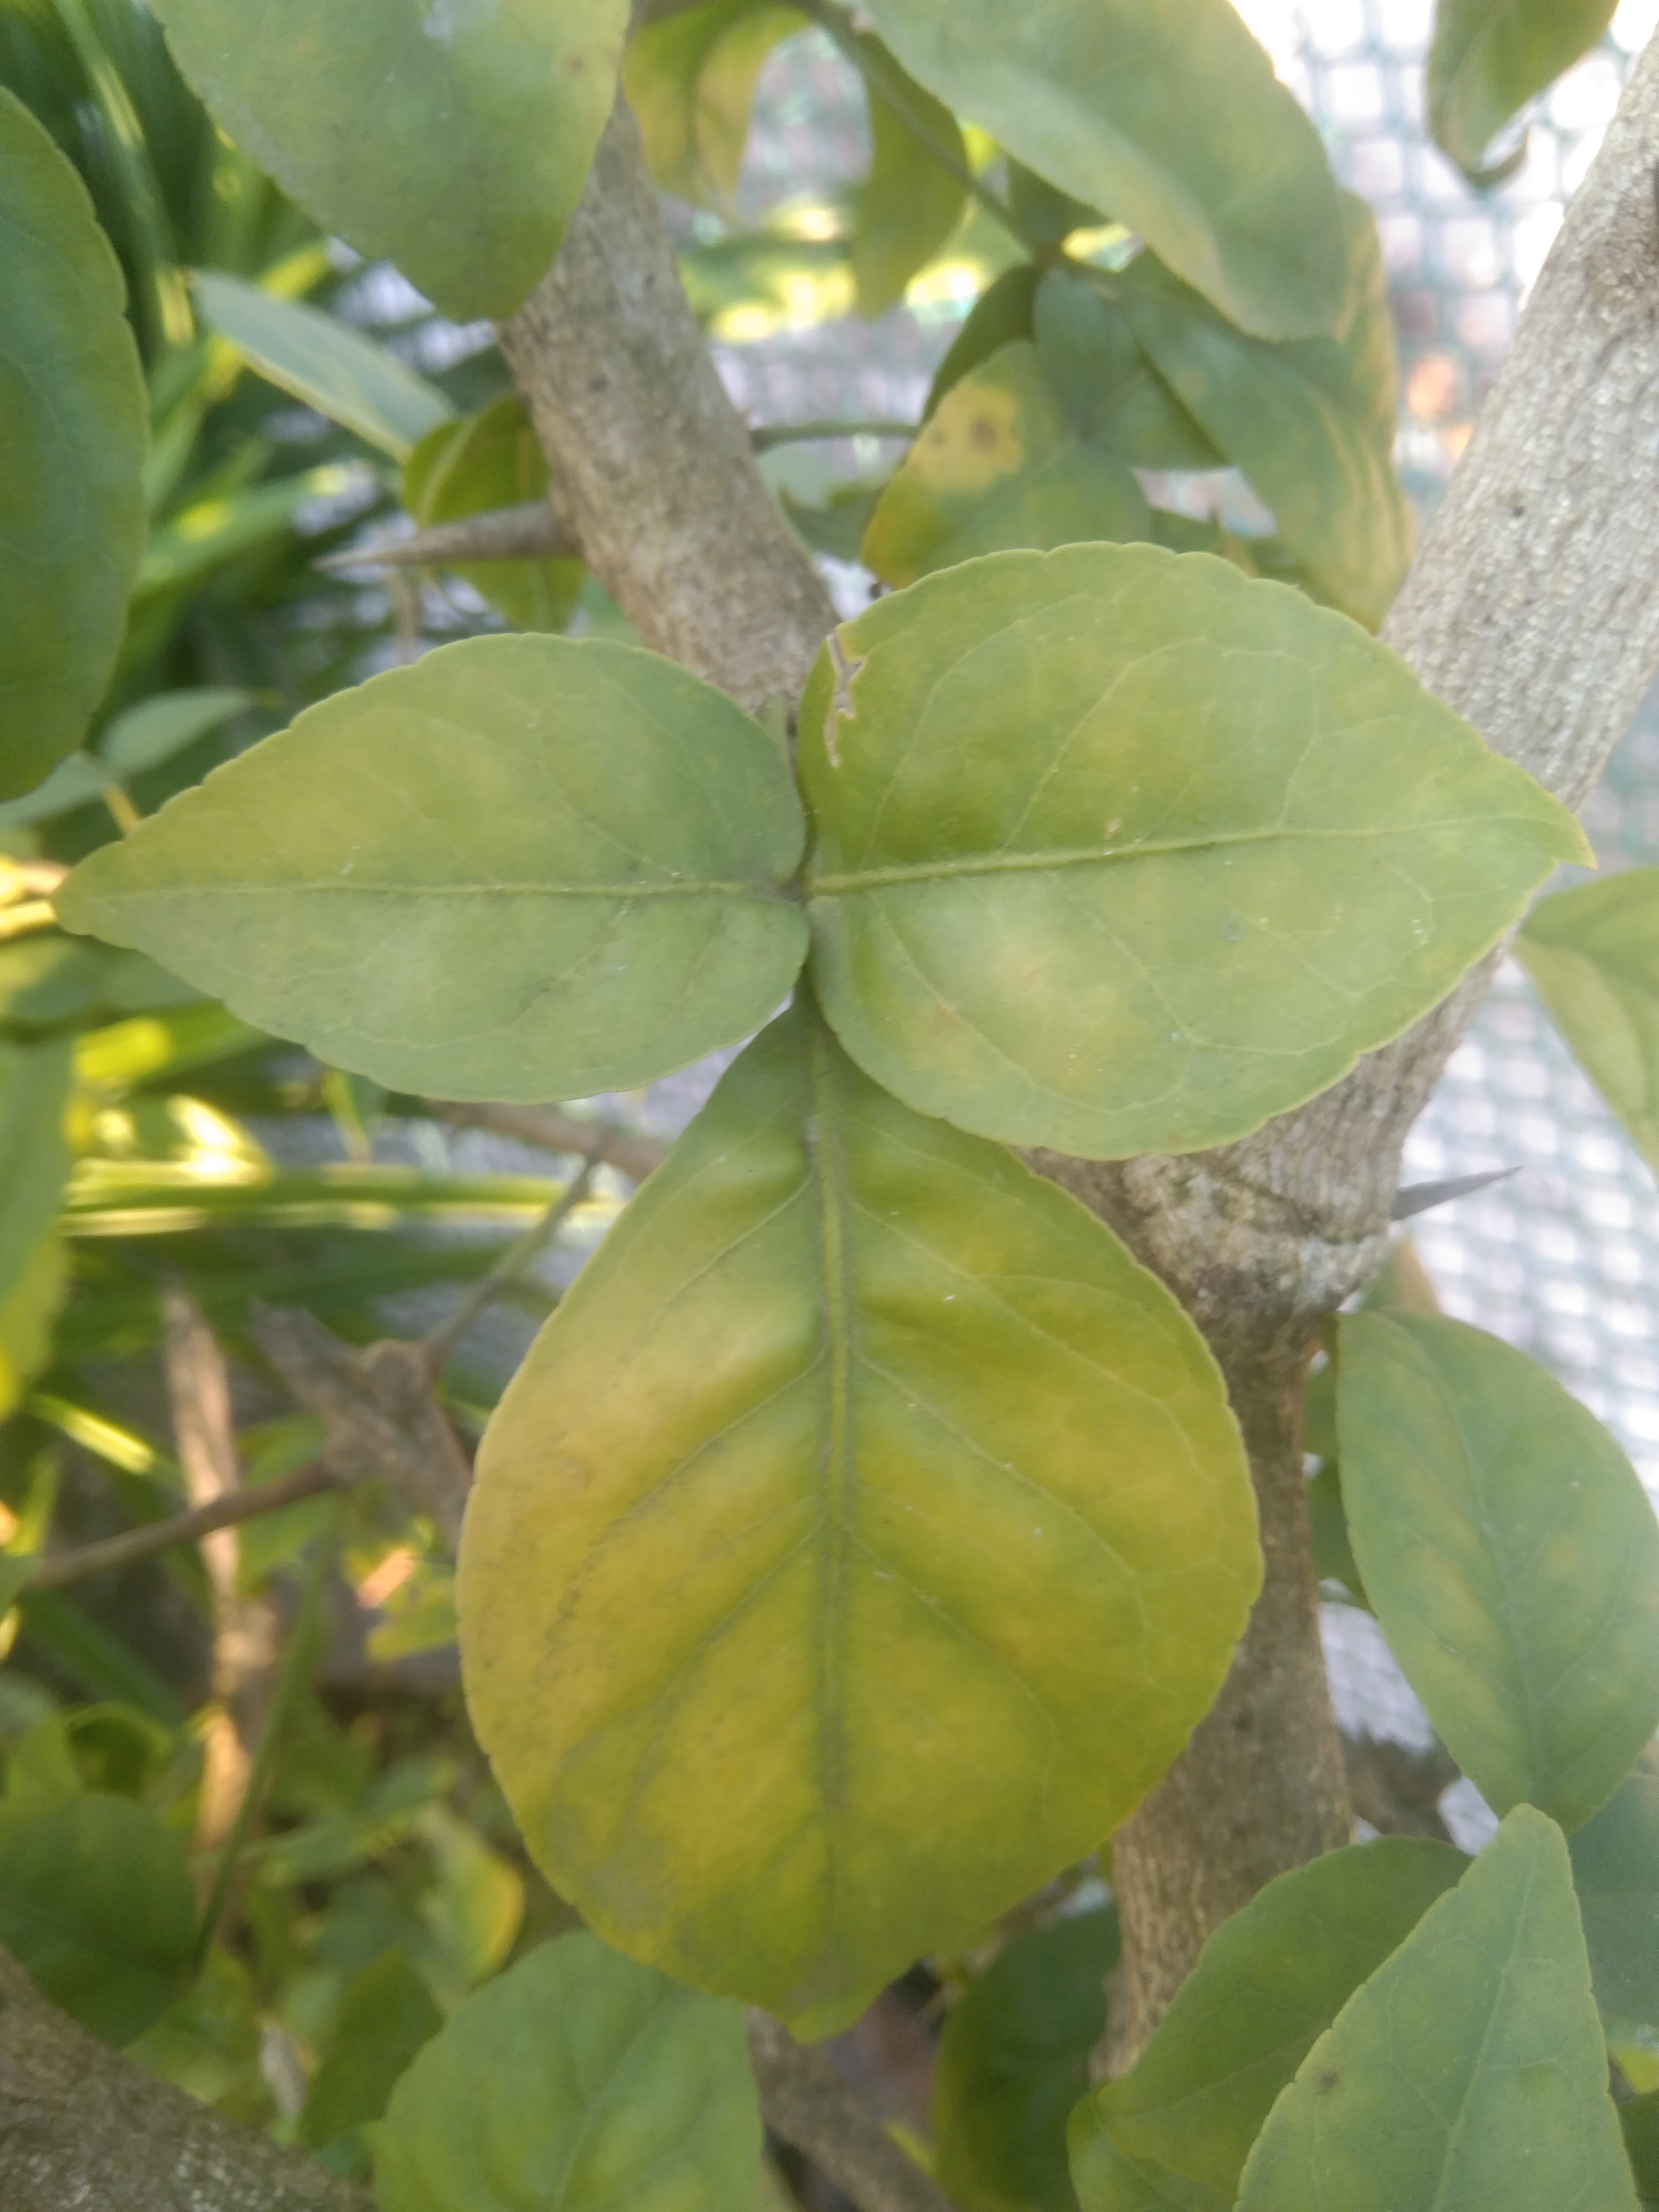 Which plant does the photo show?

wood apple
